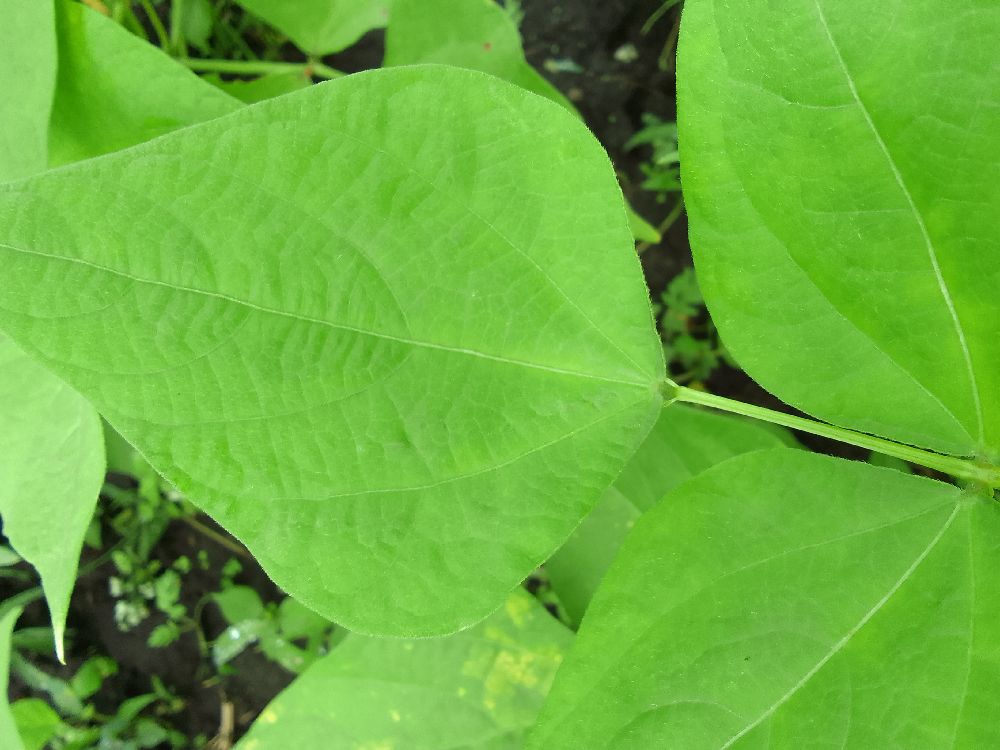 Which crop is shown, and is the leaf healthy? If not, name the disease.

common bean, healthy
